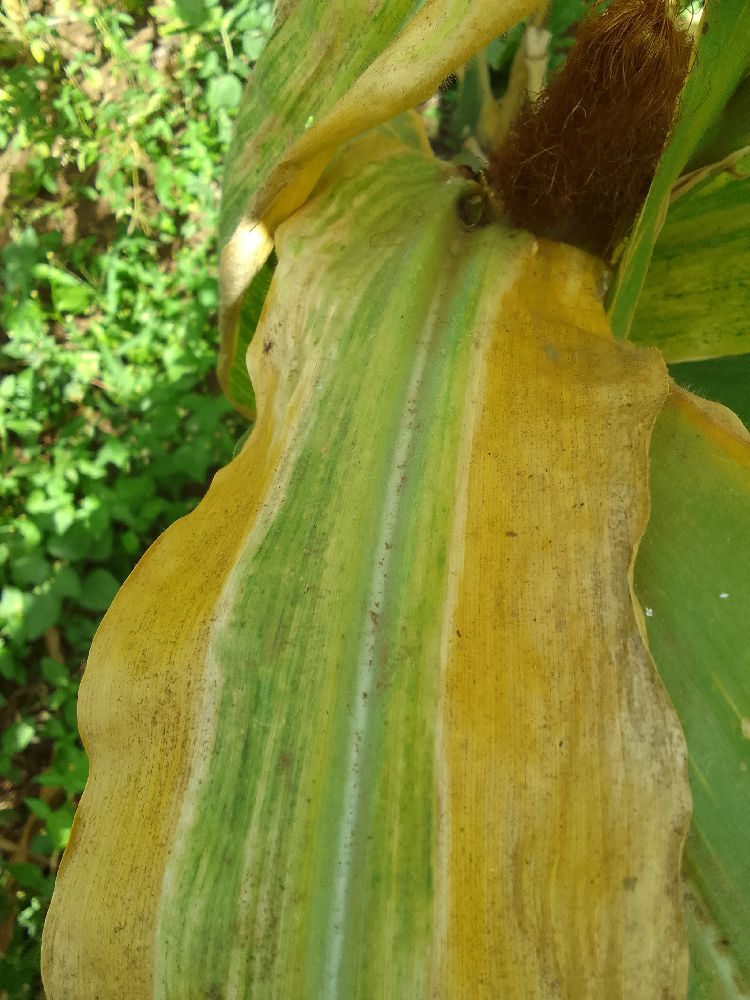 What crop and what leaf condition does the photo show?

maize, maize lethal necrosis
